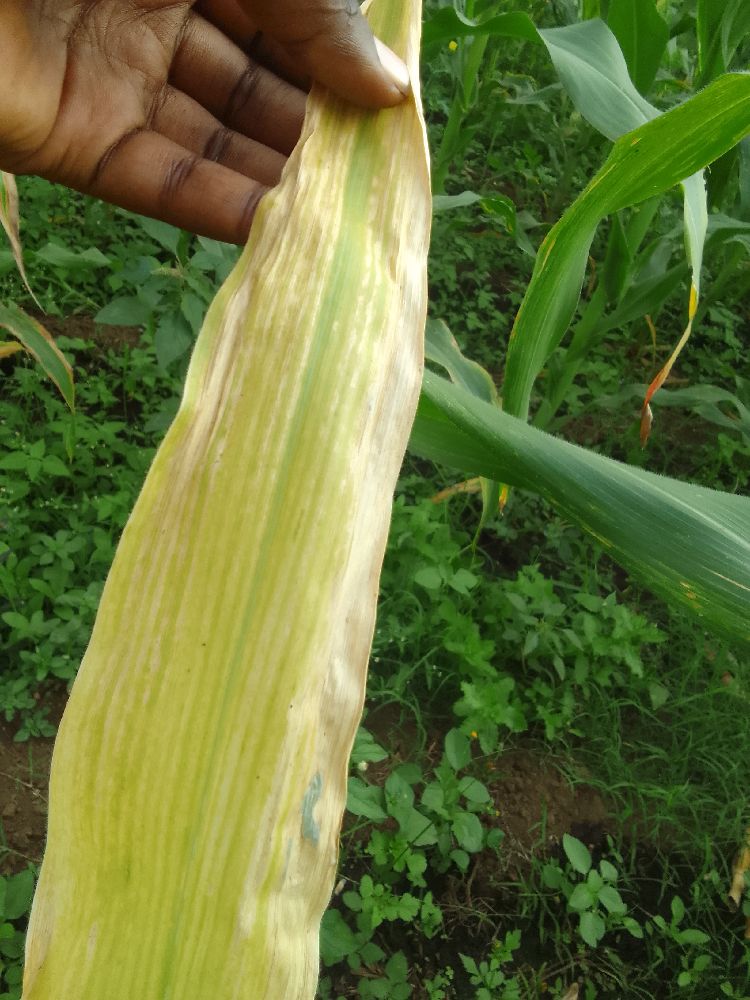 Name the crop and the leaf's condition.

maize, maize lethal necrosis
